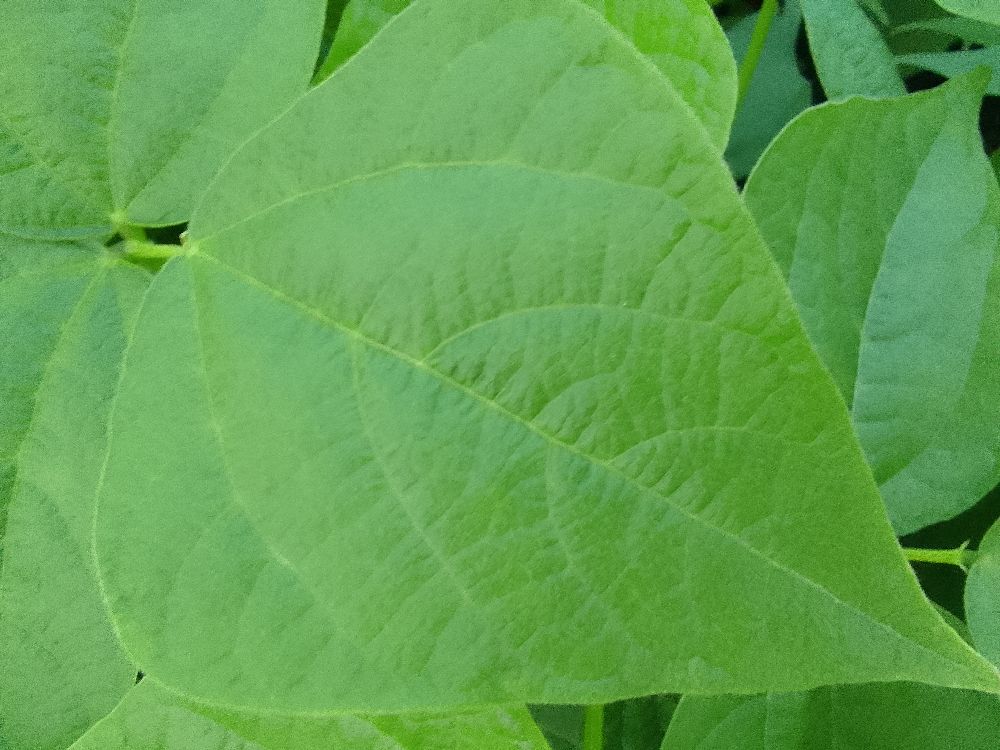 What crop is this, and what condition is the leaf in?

common bean, healthy
